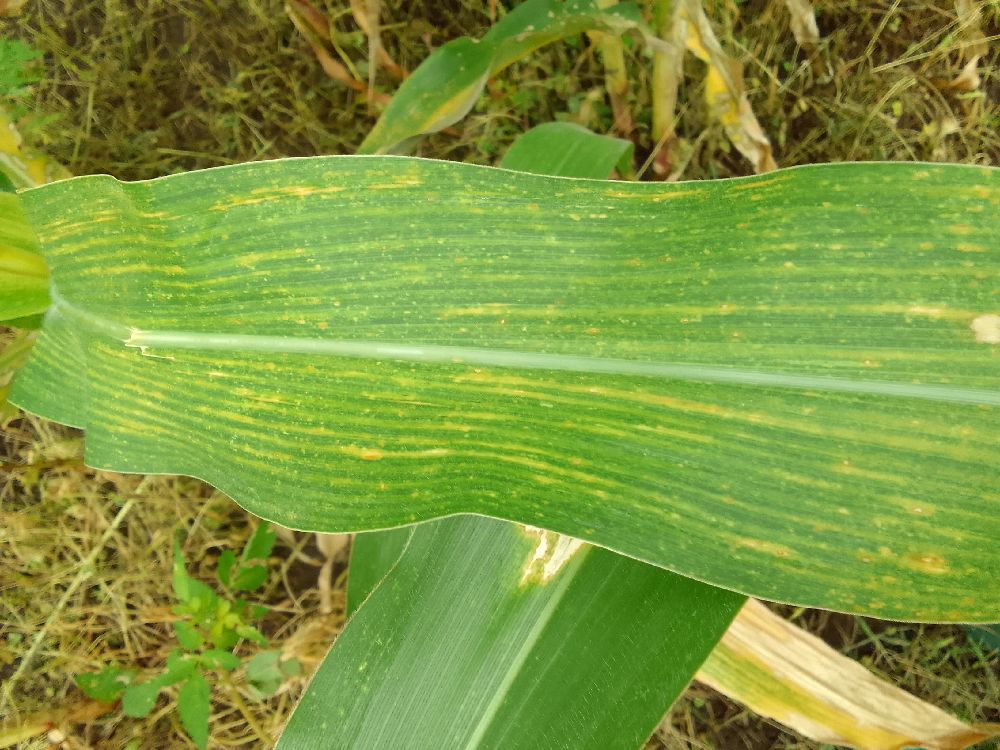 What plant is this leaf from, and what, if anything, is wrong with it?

maize, maize lethal necrosis
